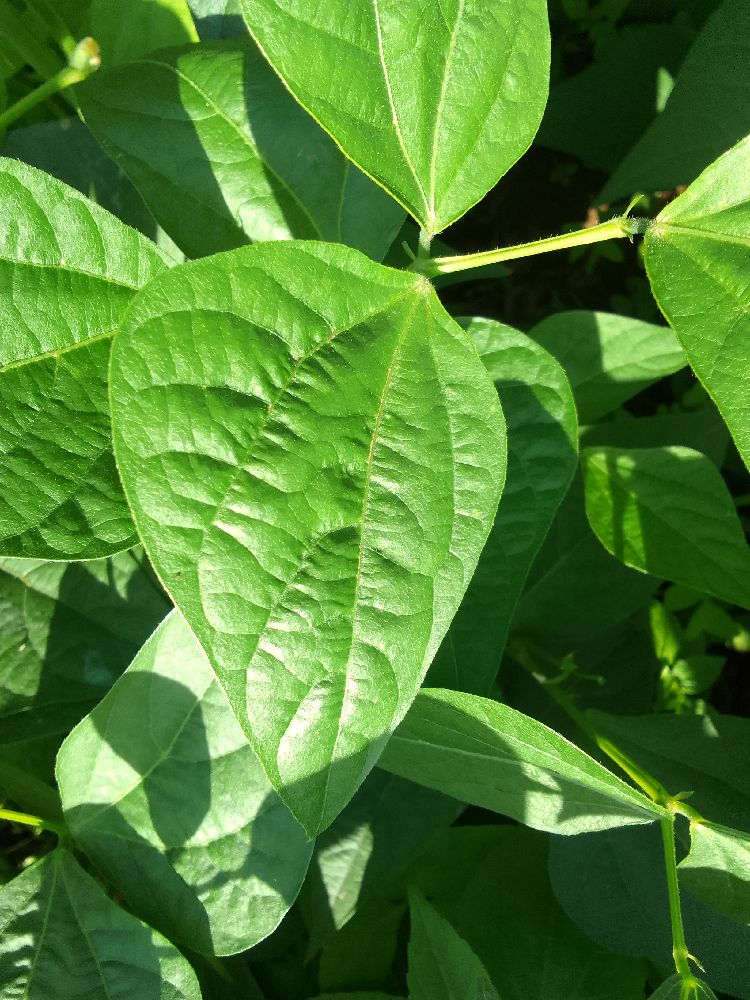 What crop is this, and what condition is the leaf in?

common bean, healthy
